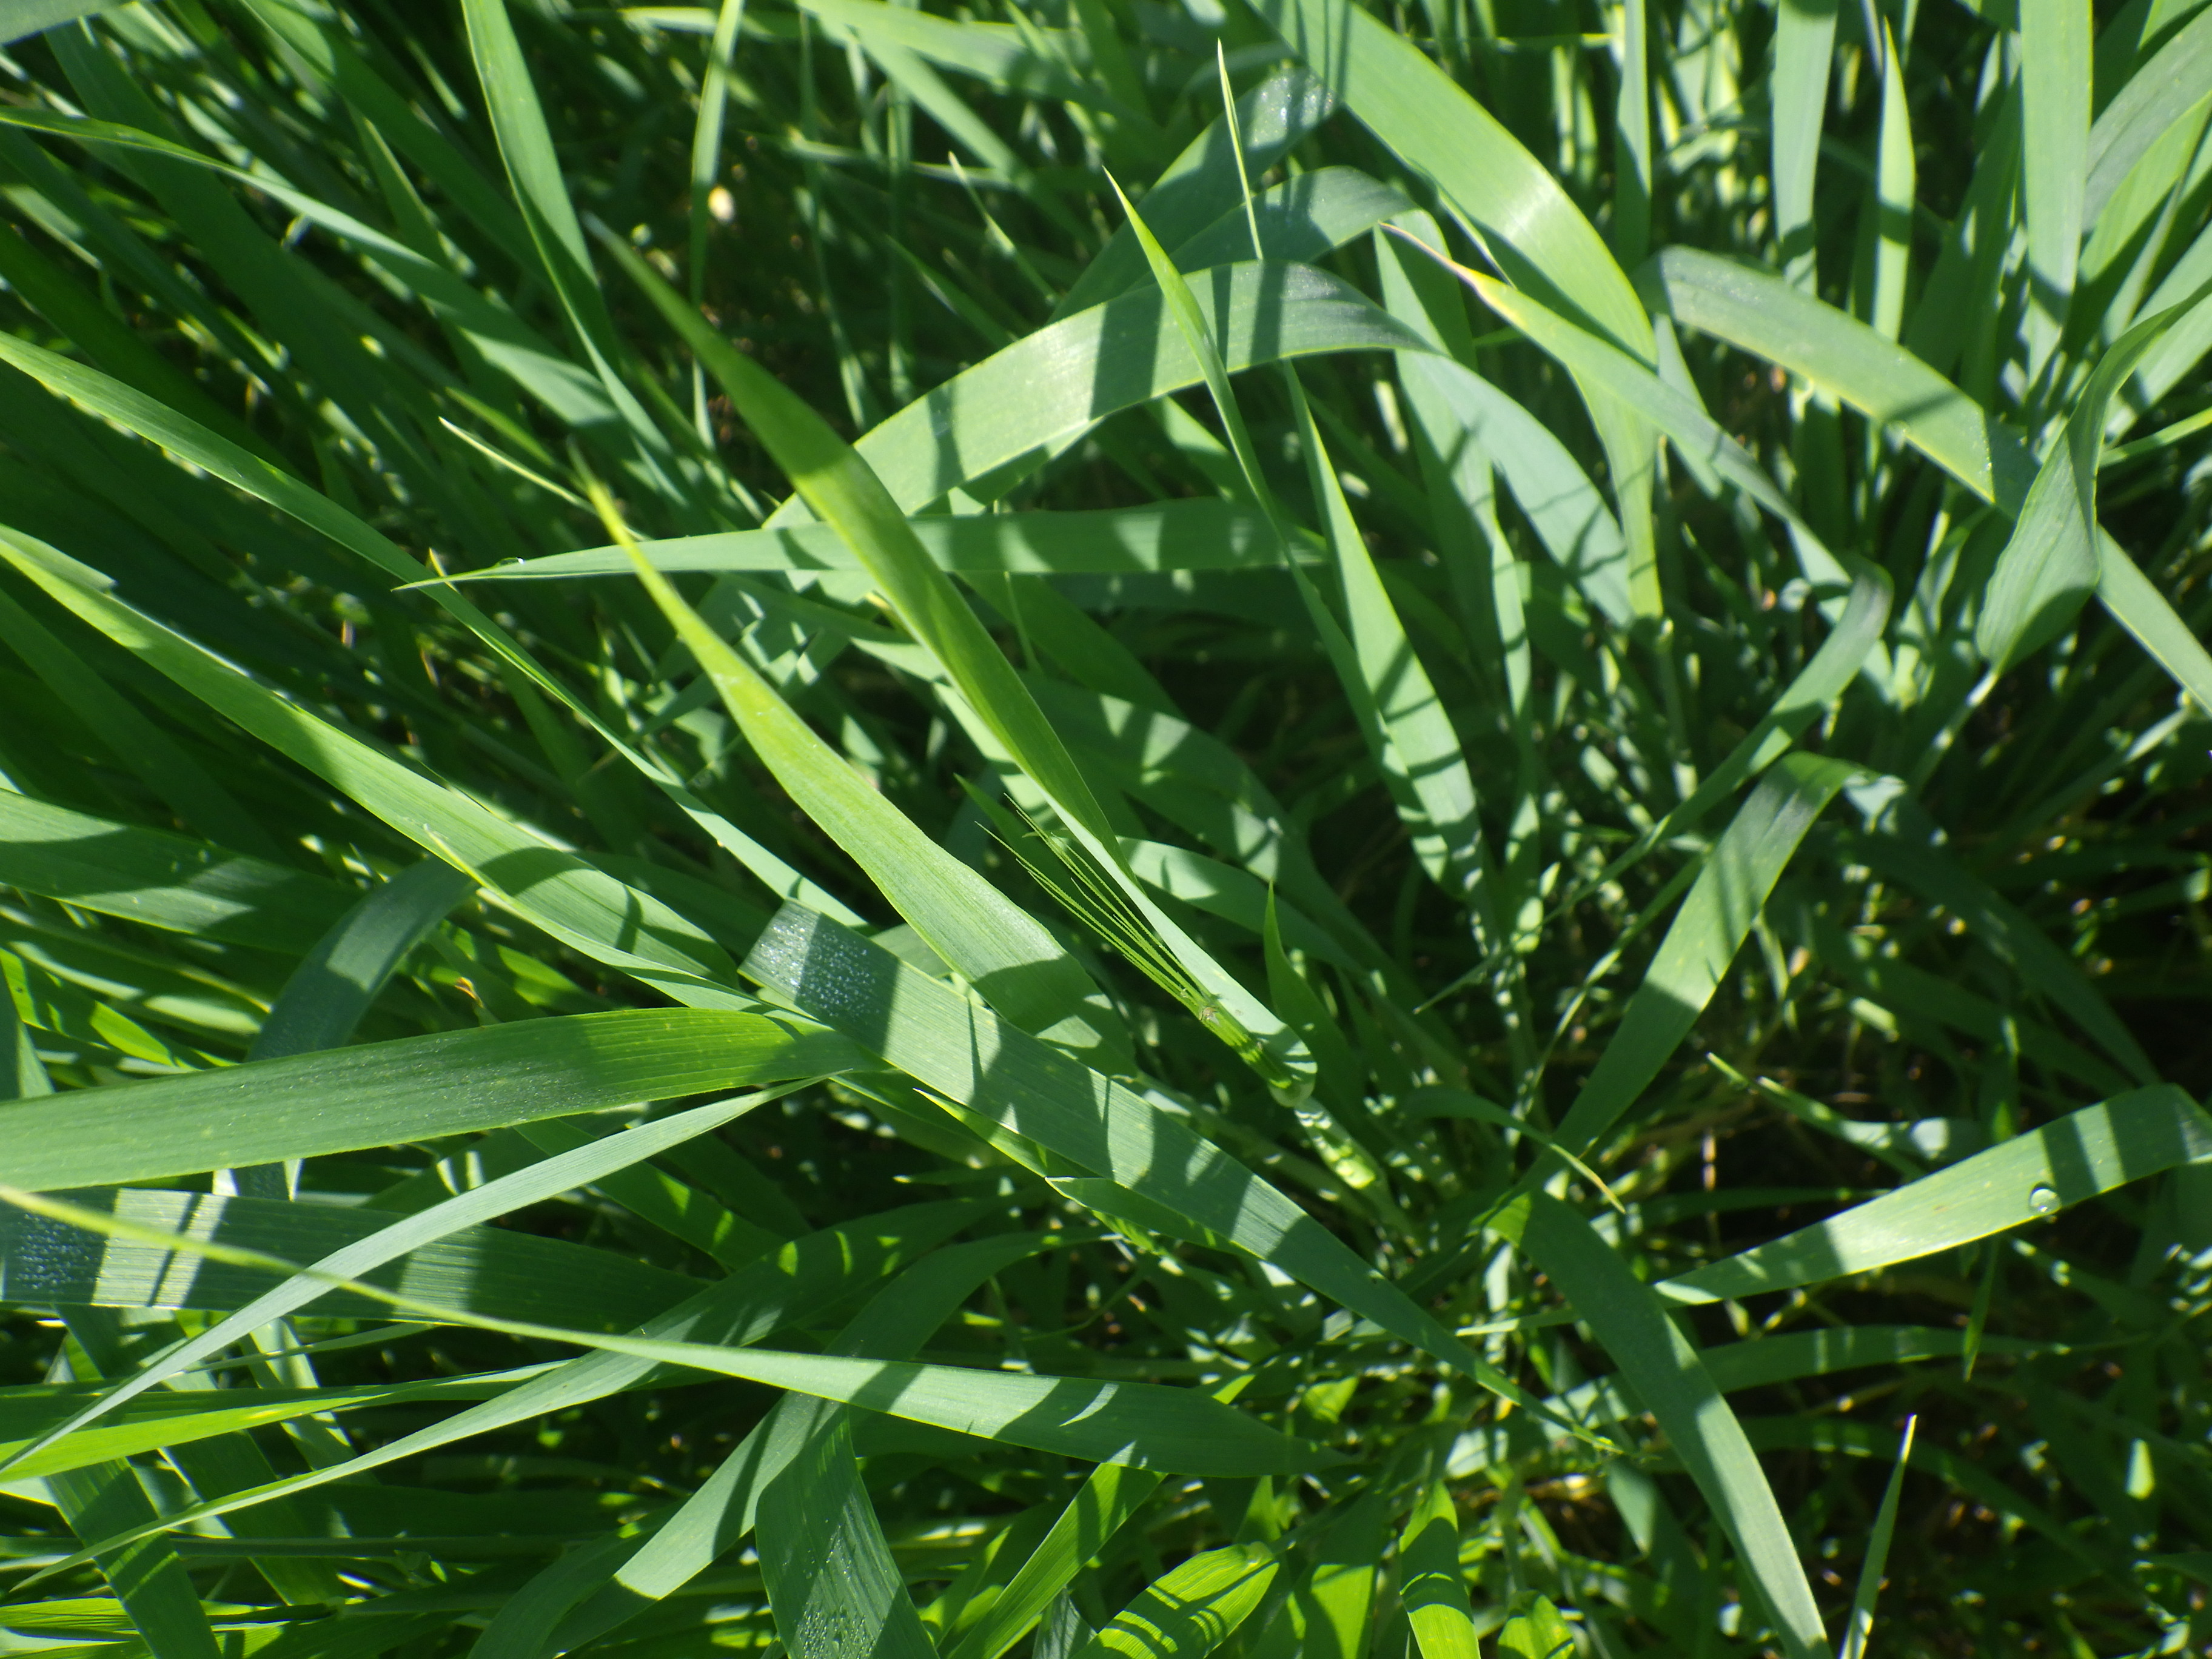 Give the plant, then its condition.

emmer, healthy
